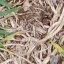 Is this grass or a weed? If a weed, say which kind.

grass
